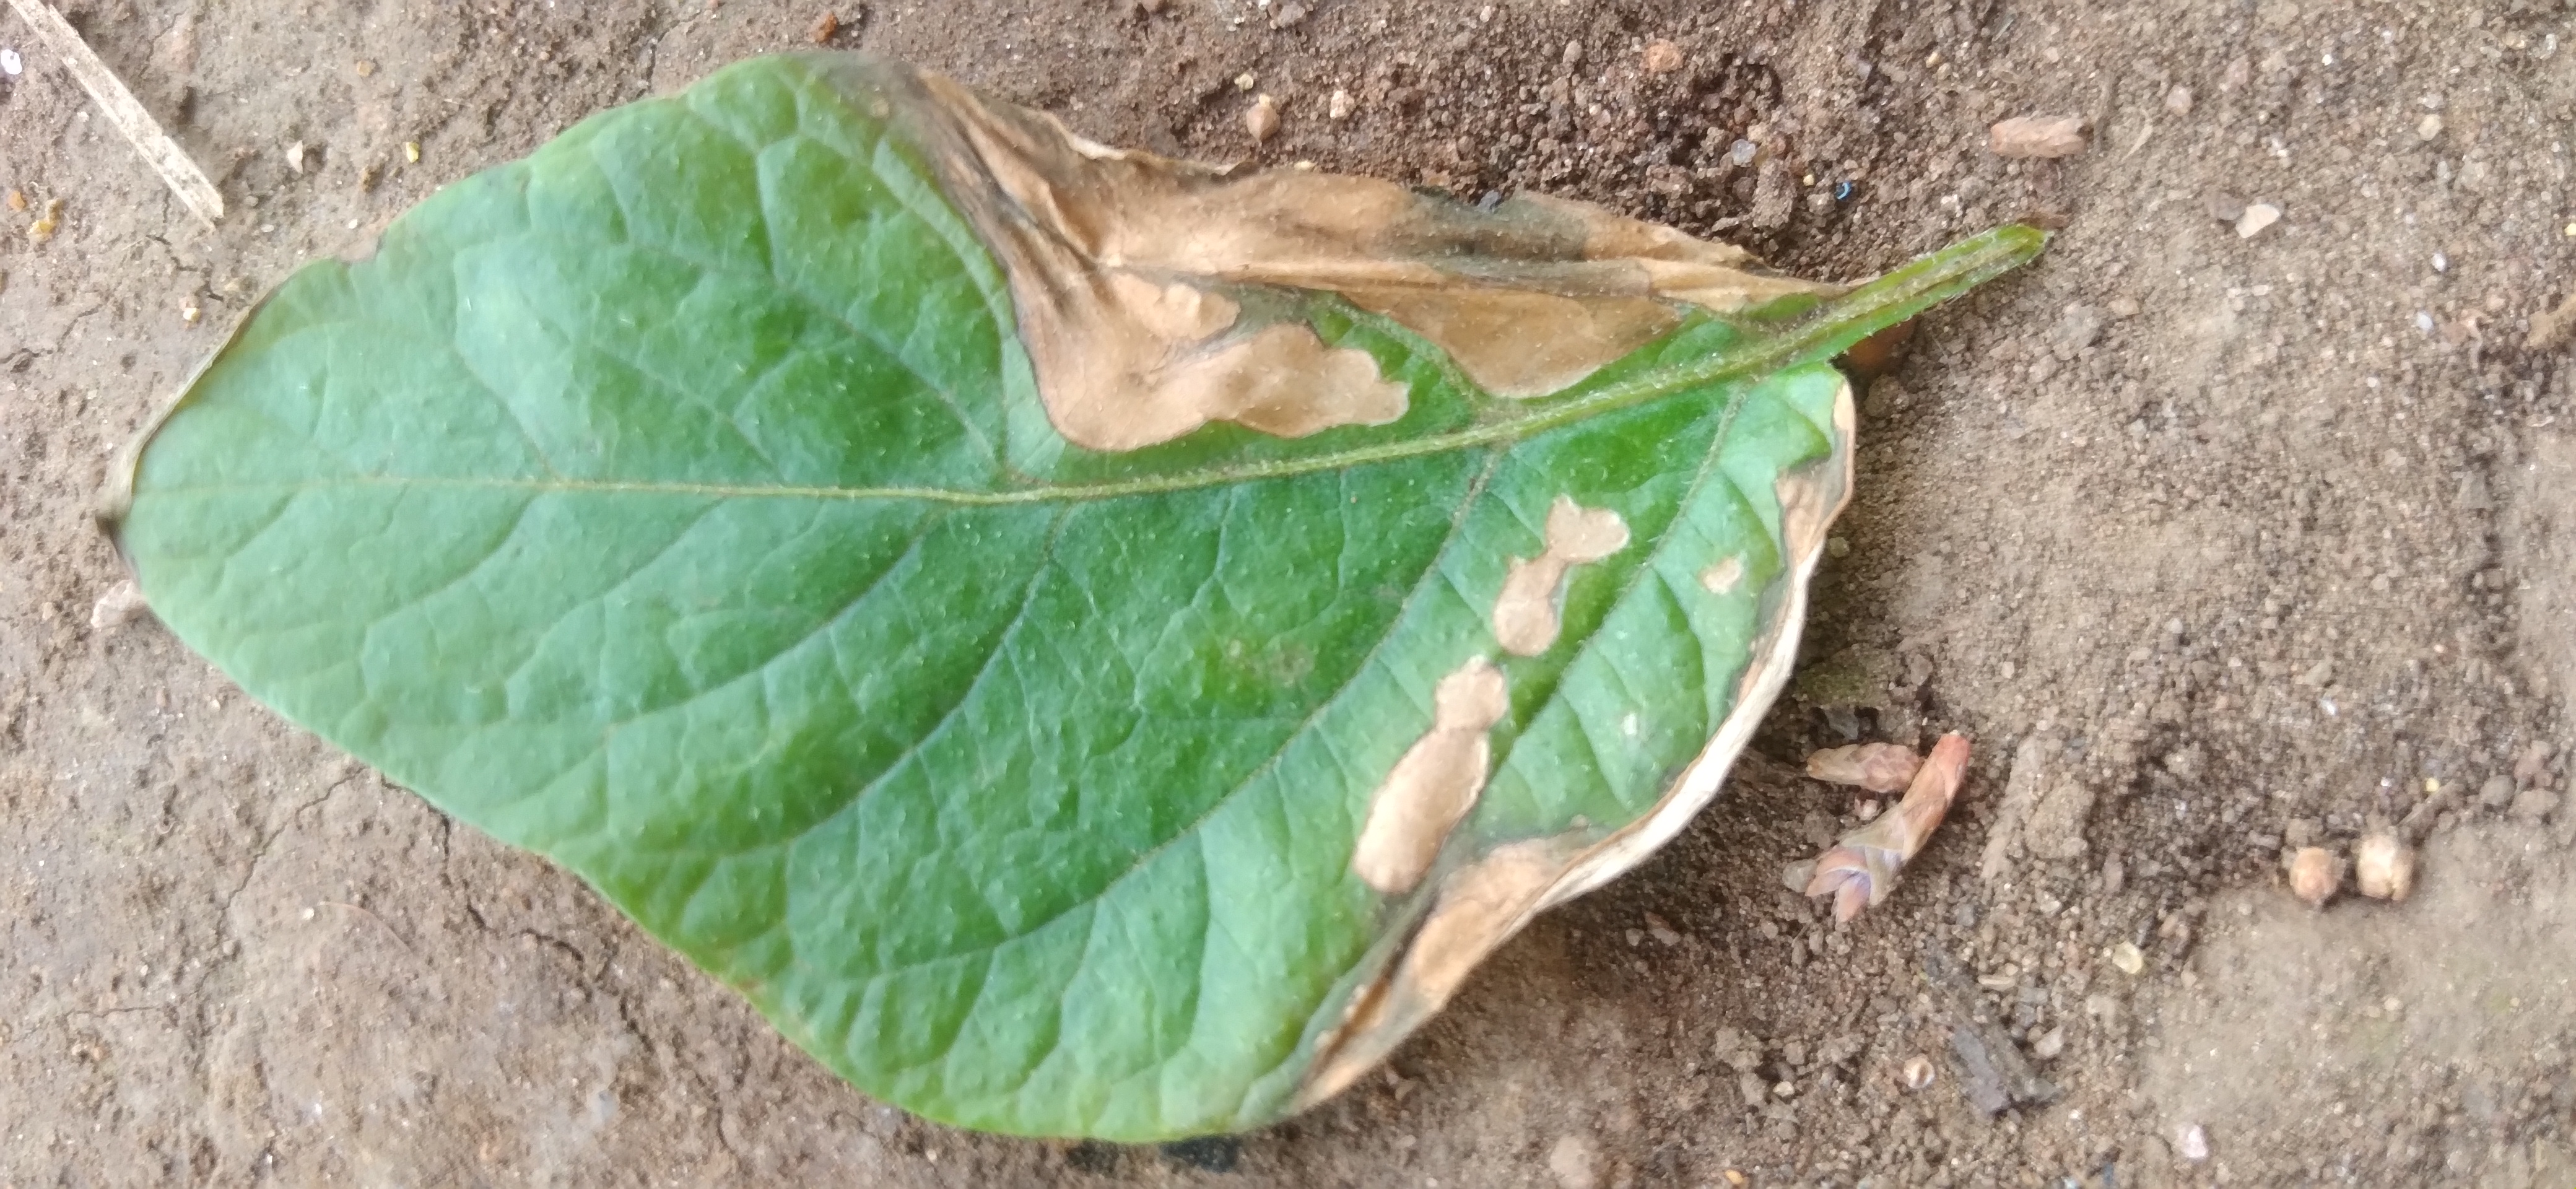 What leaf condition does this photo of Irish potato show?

early blight
